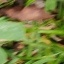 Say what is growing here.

unstructured weed
